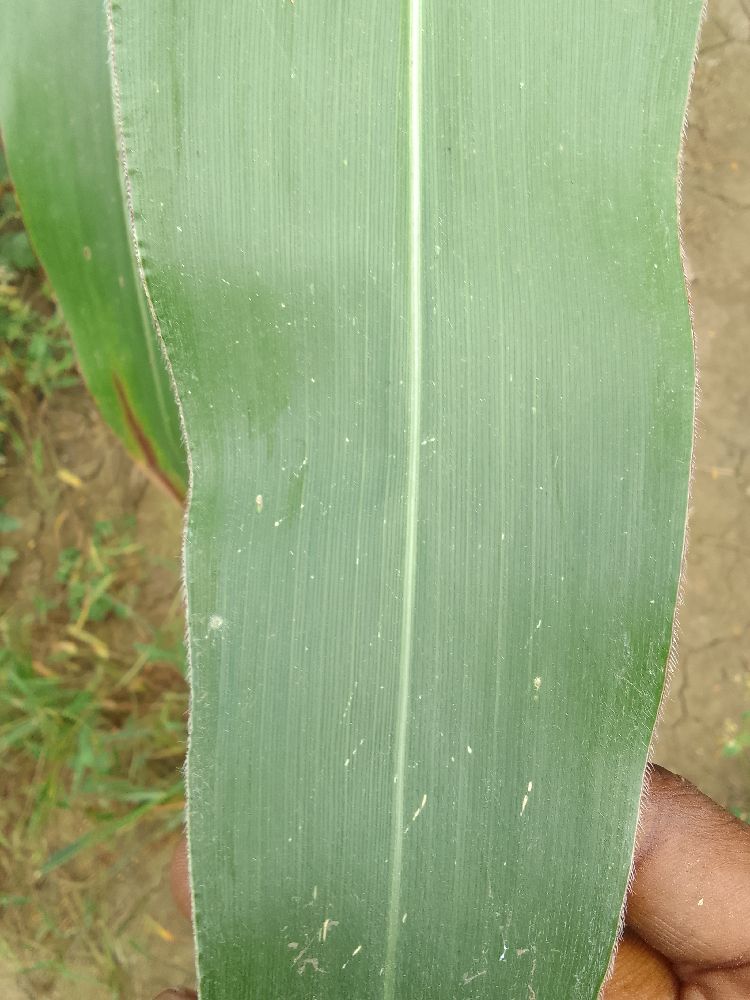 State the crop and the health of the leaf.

maize, healthy
